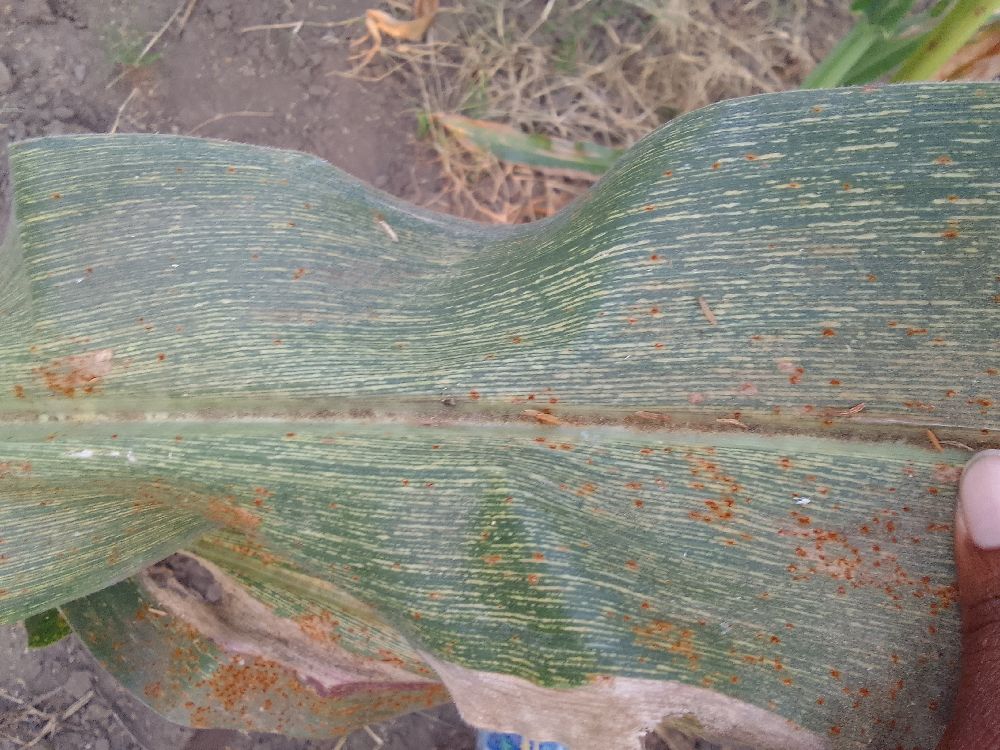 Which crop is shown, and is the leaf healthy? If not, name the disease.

maize, maize streak virus
